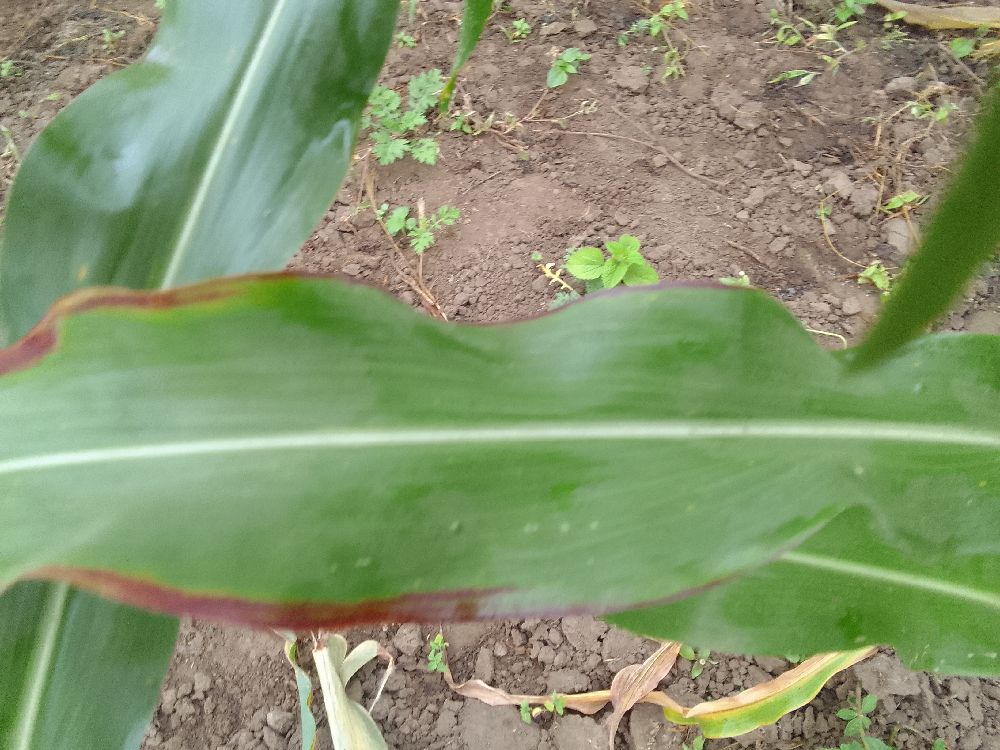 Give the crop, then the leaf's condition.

maize, healthy
